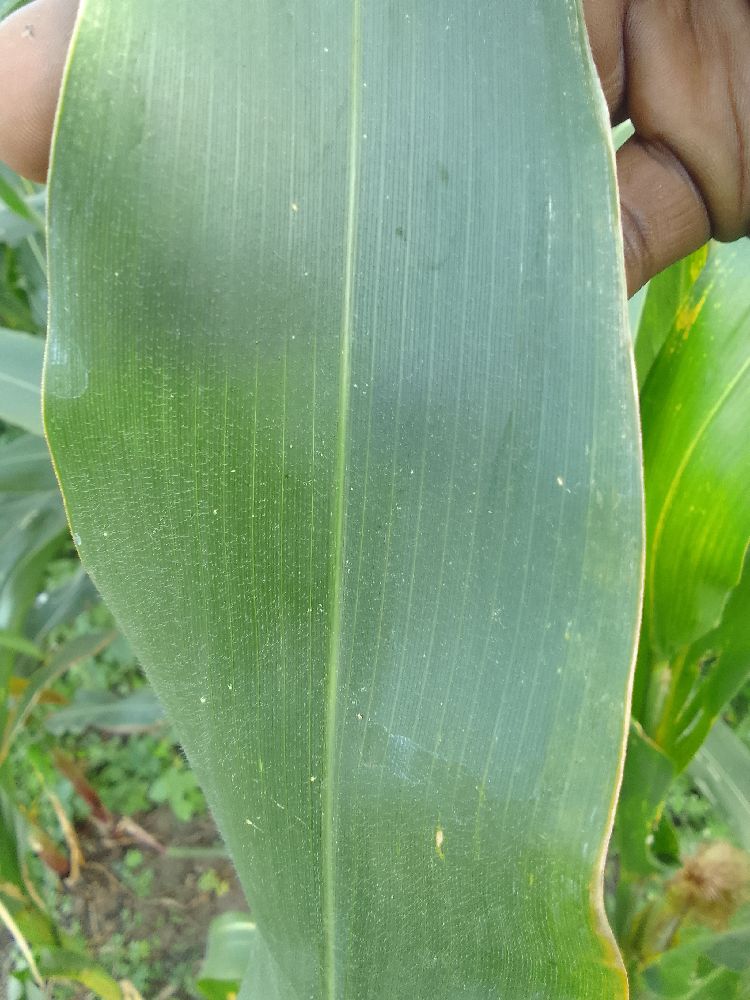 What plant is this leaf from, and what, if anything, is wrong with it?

maize, healthy
